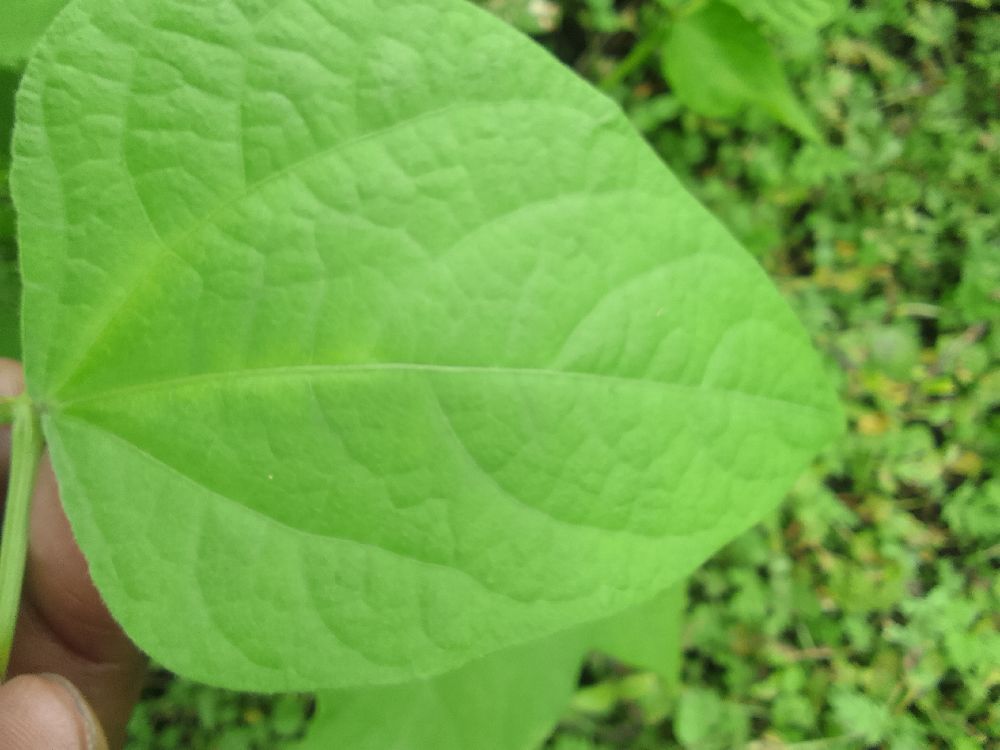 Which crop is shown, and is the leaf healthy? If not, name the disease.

common bean, healthy
